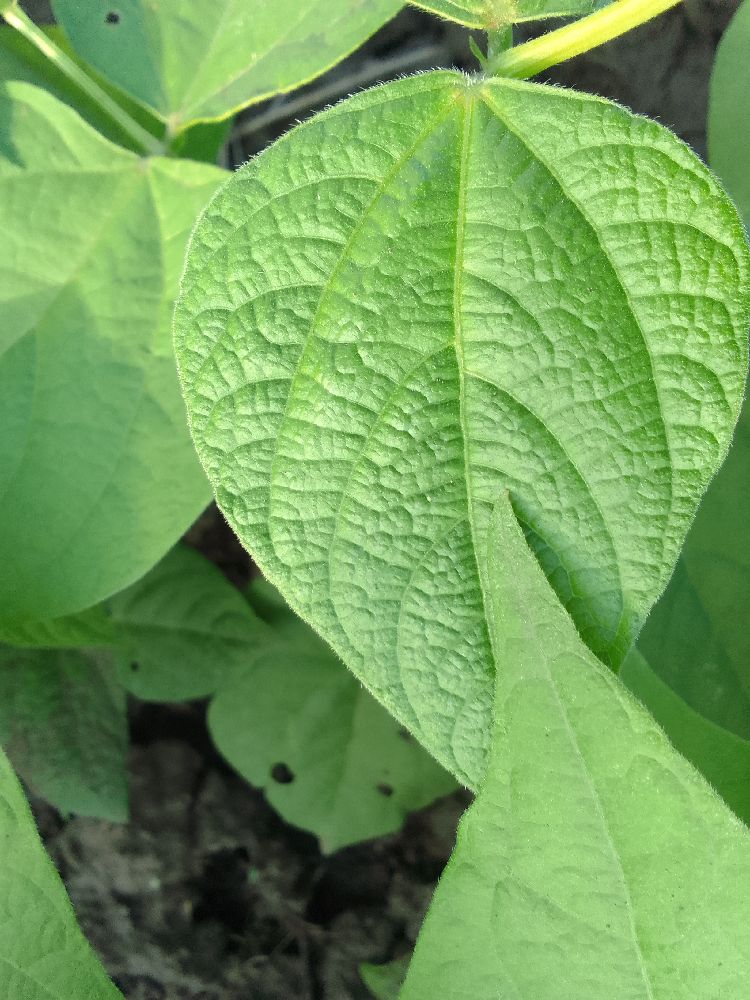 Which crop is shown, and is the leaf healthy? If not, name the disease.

common bean, healthy
